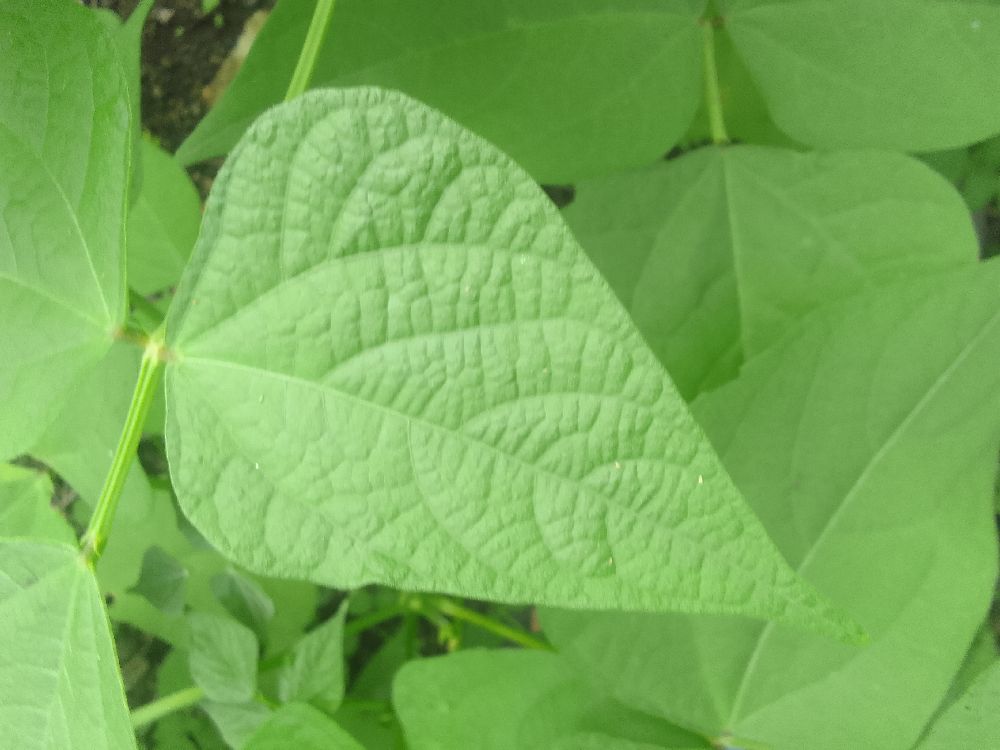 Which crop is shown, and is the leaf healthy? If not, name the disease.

common bean, healthy
